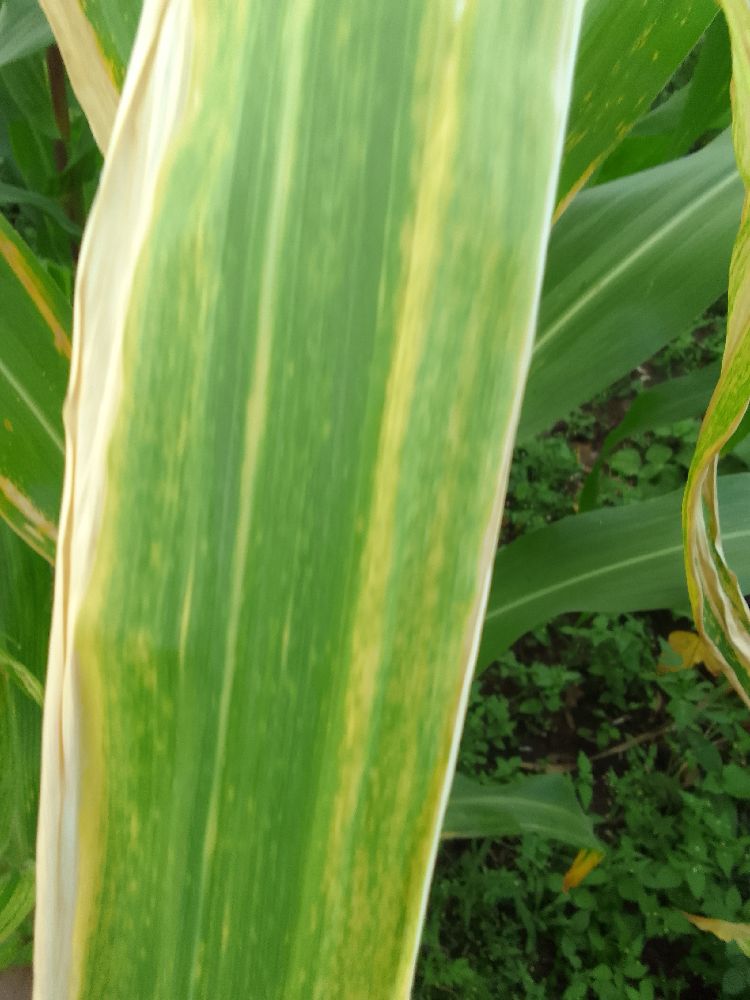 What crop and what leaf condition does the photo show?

maize, maize lethal necrosis
